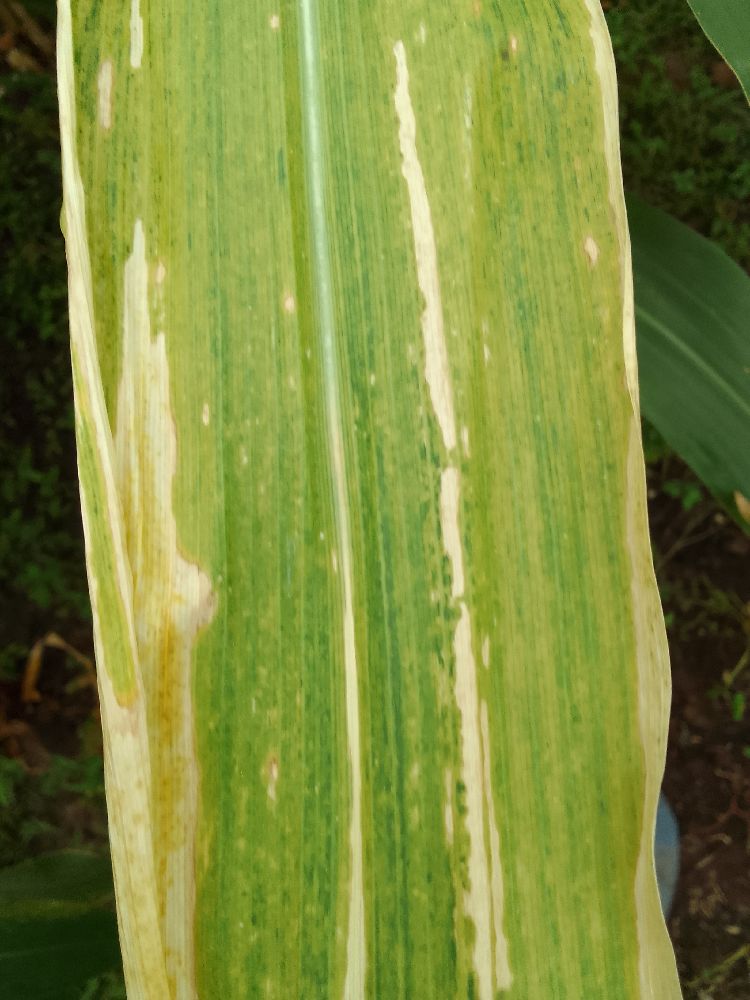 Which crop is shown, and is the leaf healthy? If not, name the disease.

maize, maize lethal necrosis
